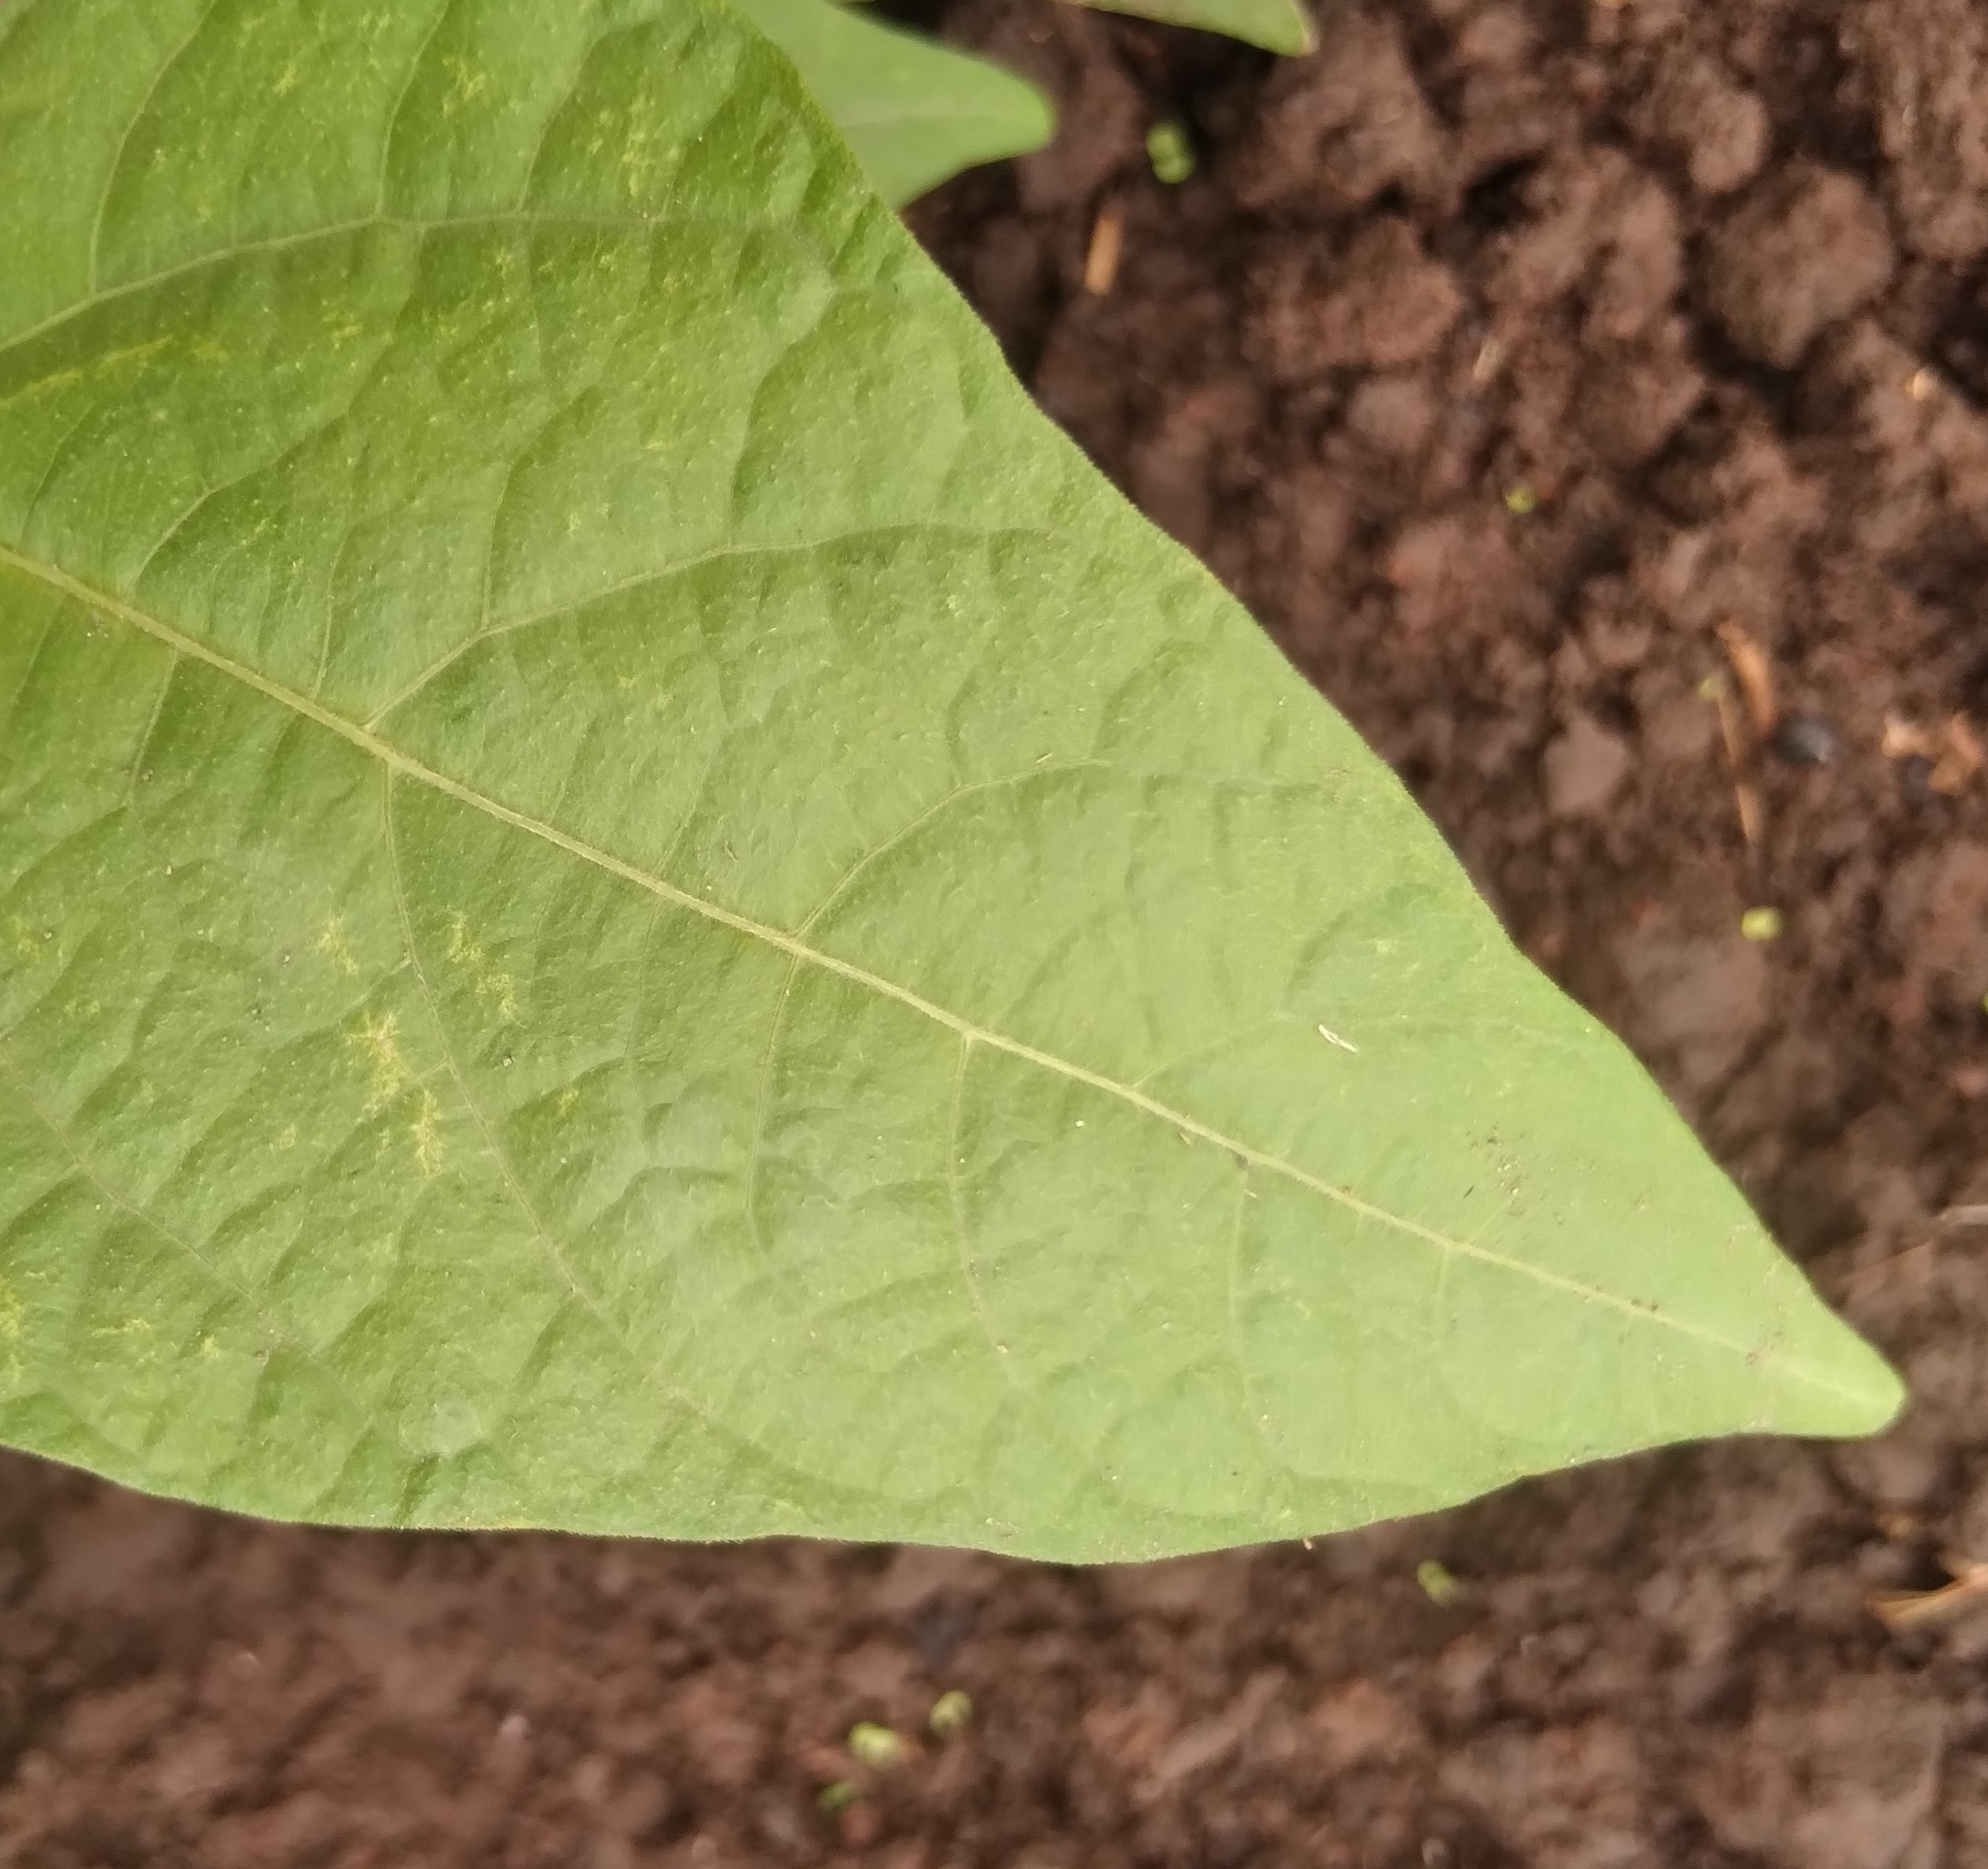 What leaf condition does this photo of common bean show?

healthy
